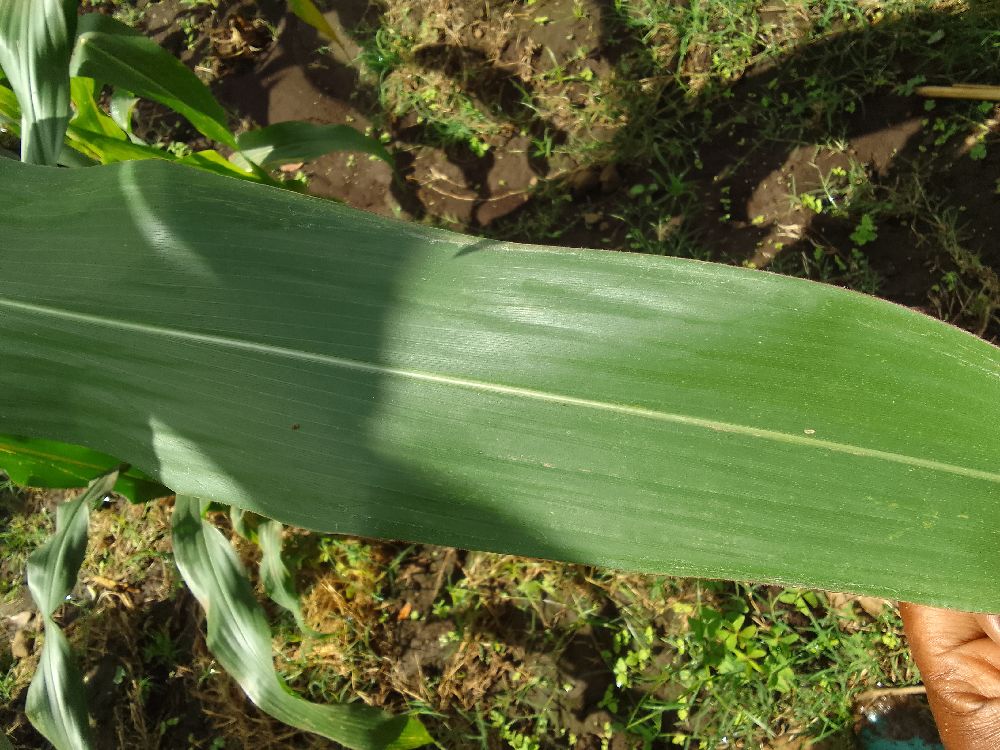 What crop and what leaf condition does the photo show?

maize, healthy
